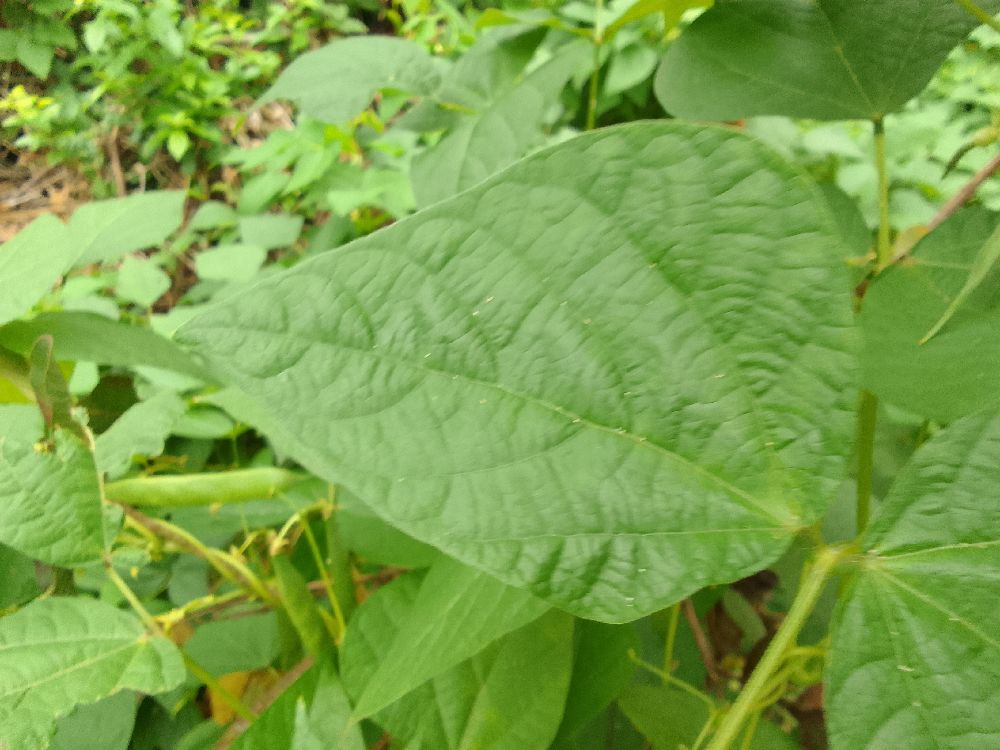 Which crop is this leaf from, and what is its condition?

common bean, healthy
